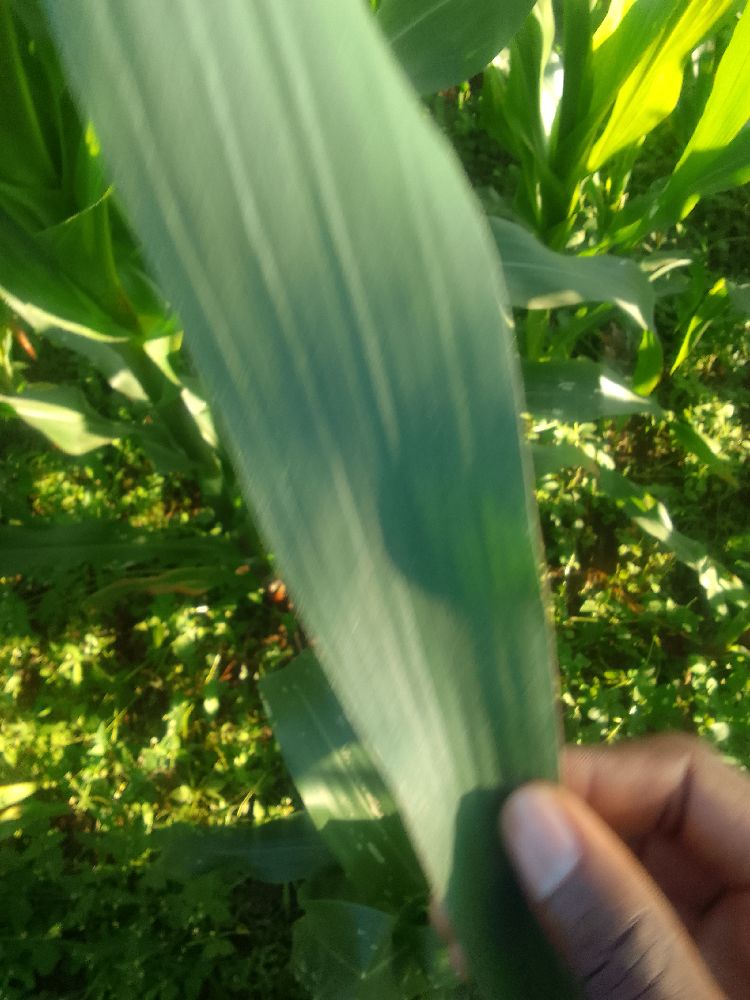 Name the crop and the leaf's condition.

maize, healthy
